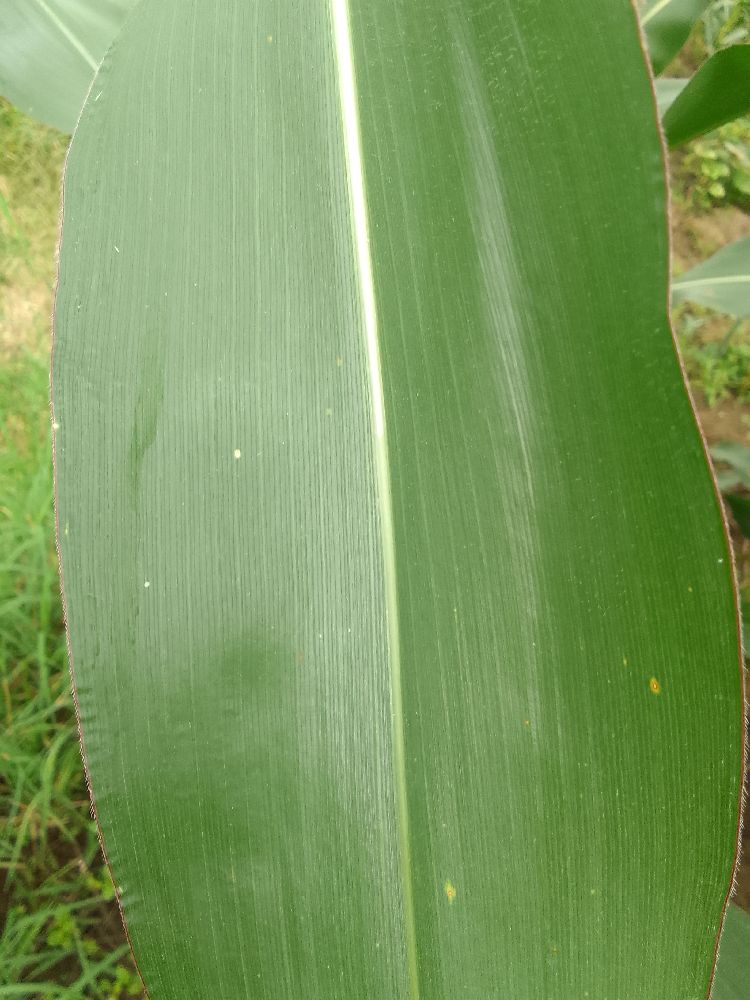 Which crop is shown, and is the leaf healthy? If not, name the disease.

maize, healthy
